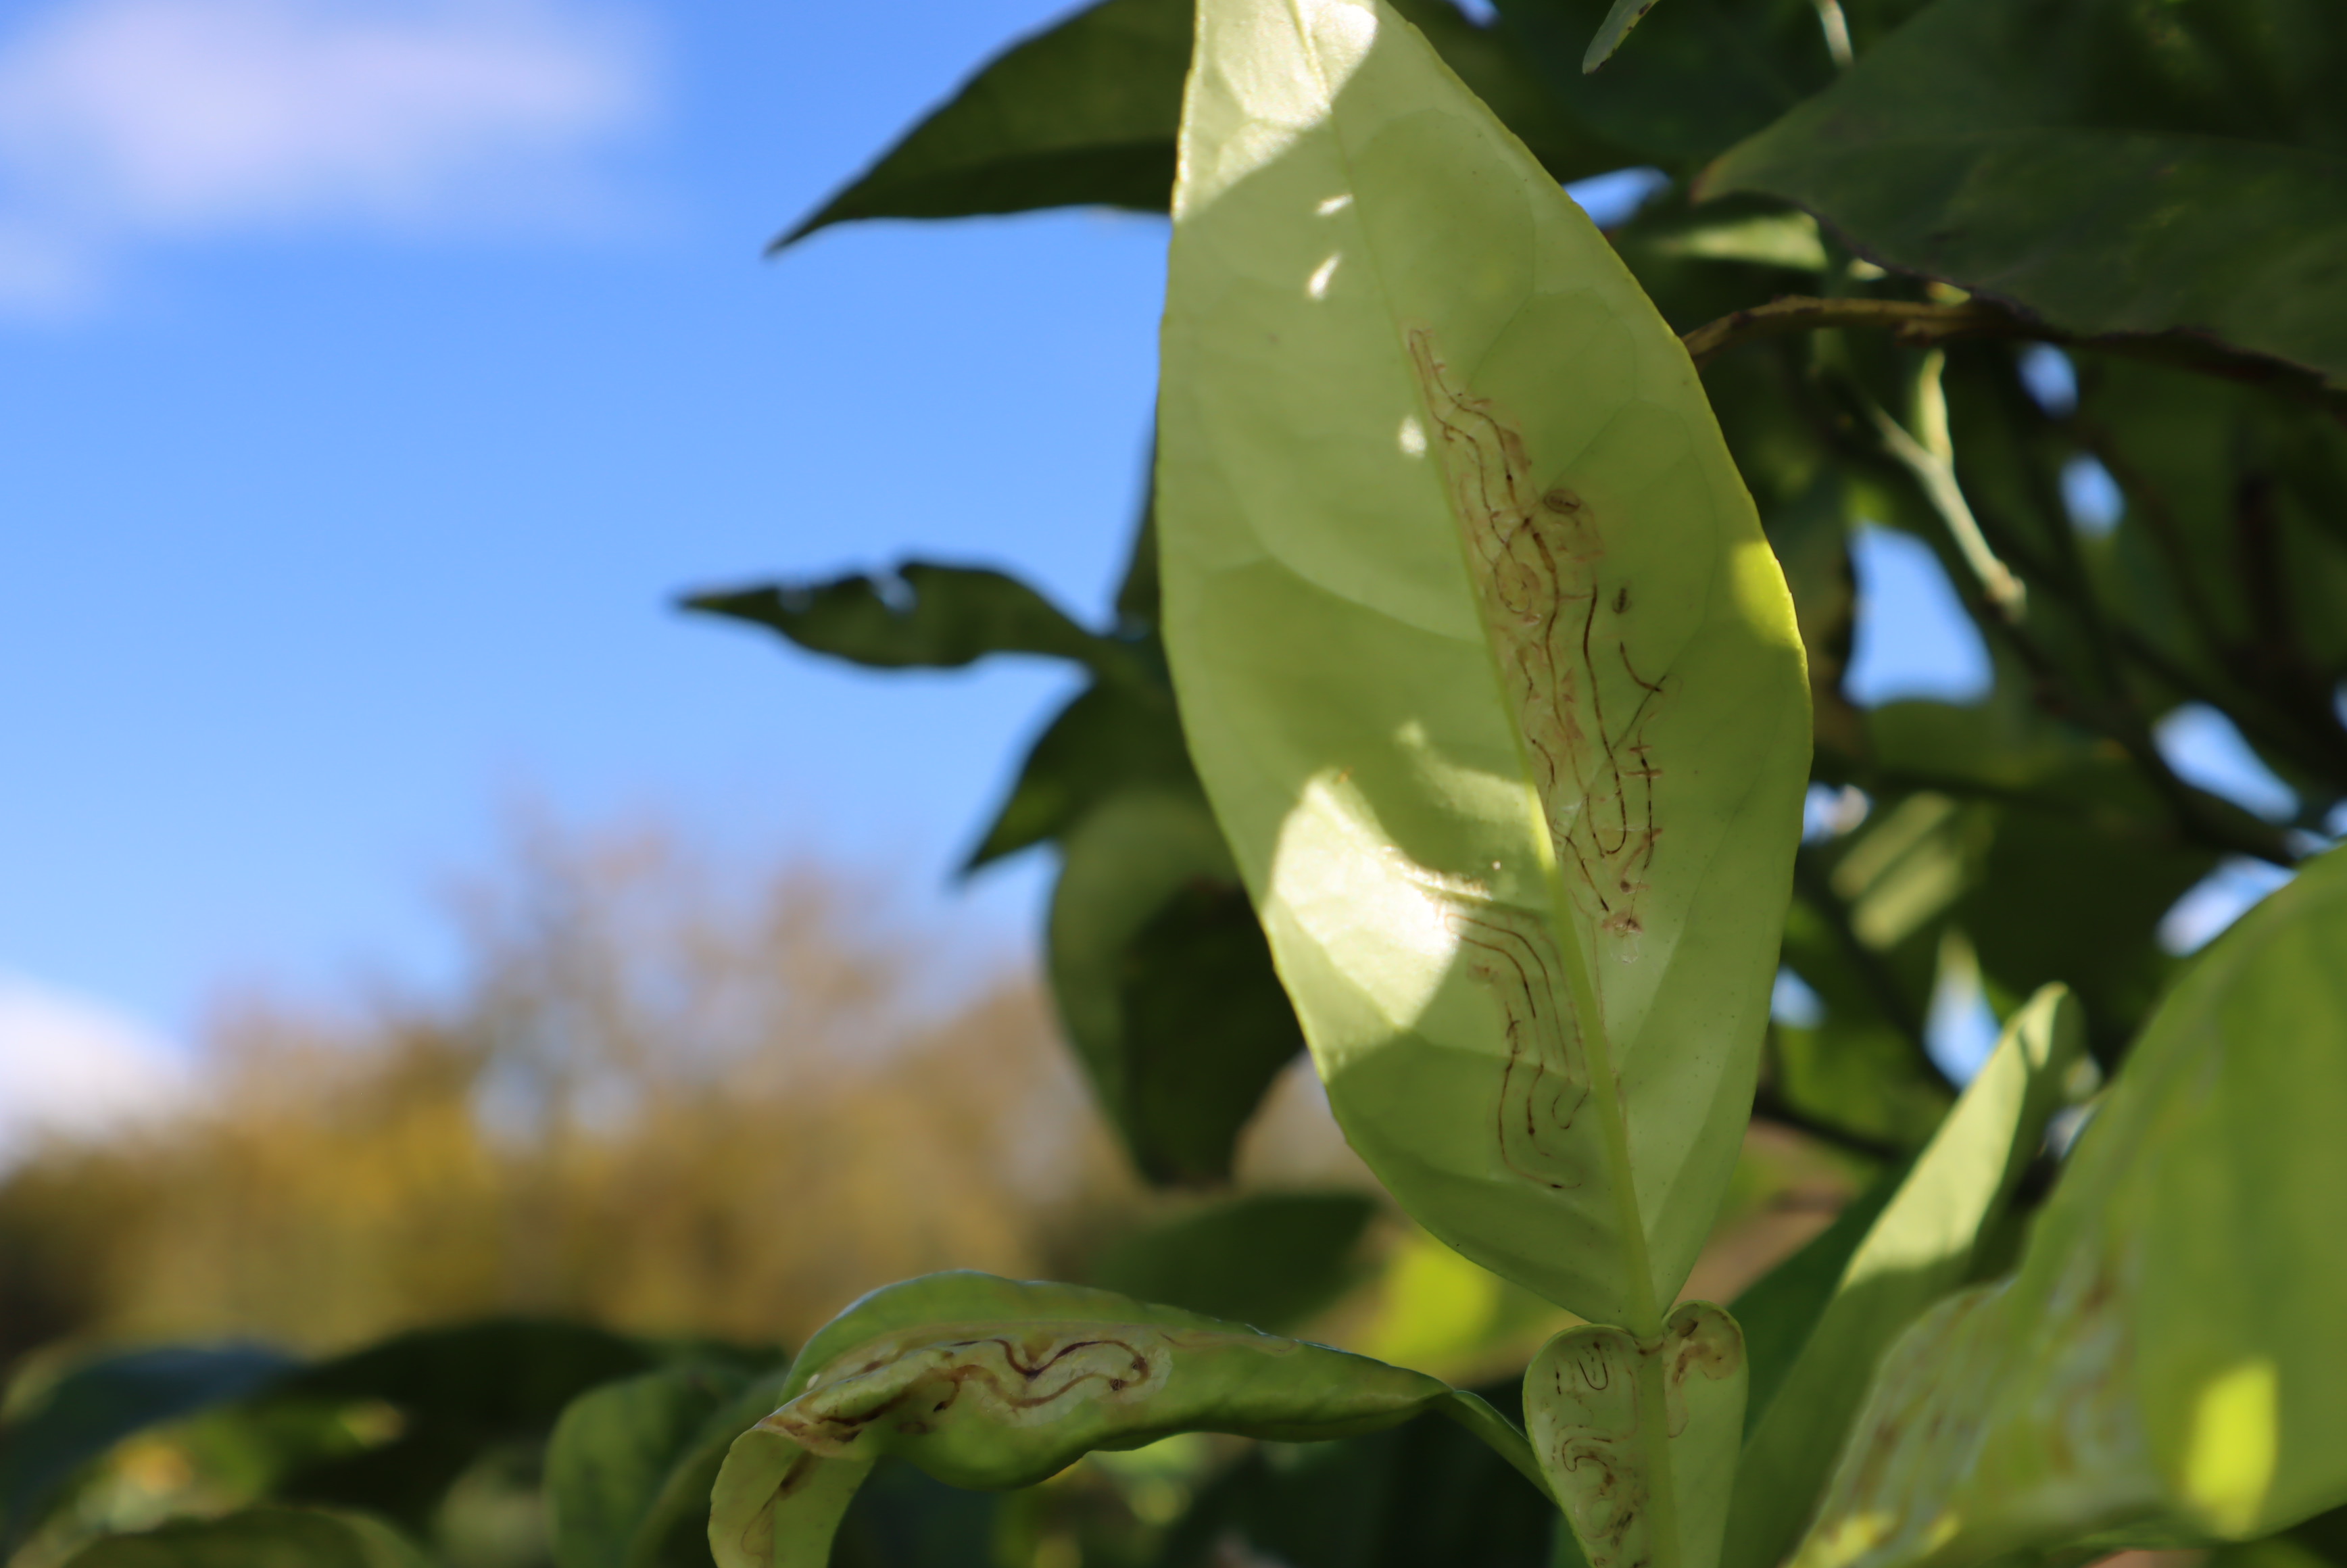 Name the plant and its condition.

tangerine, leafminer
